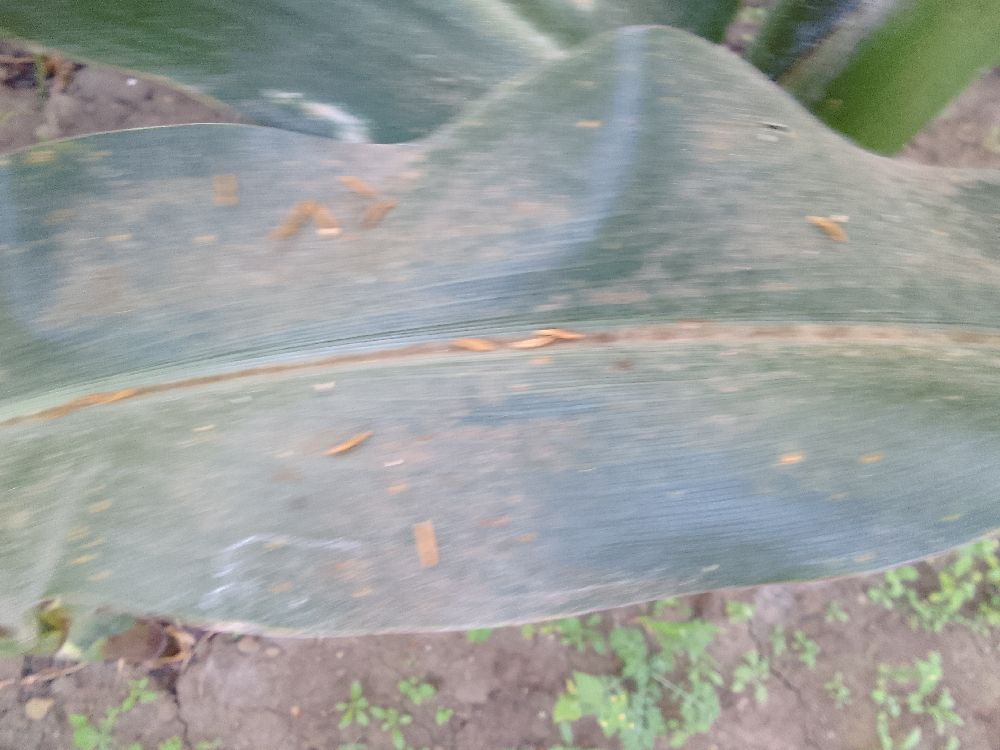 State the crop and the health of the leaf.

maize, healthy
